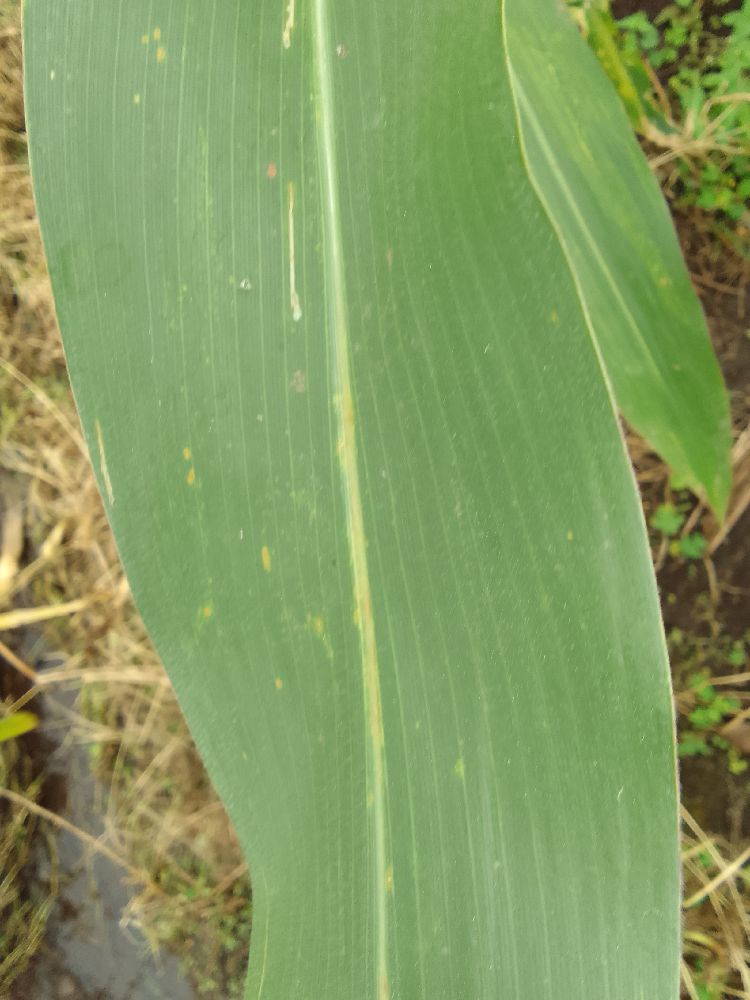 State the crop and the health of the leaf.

maize, healthy
